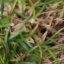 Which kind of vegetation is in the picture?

grass
